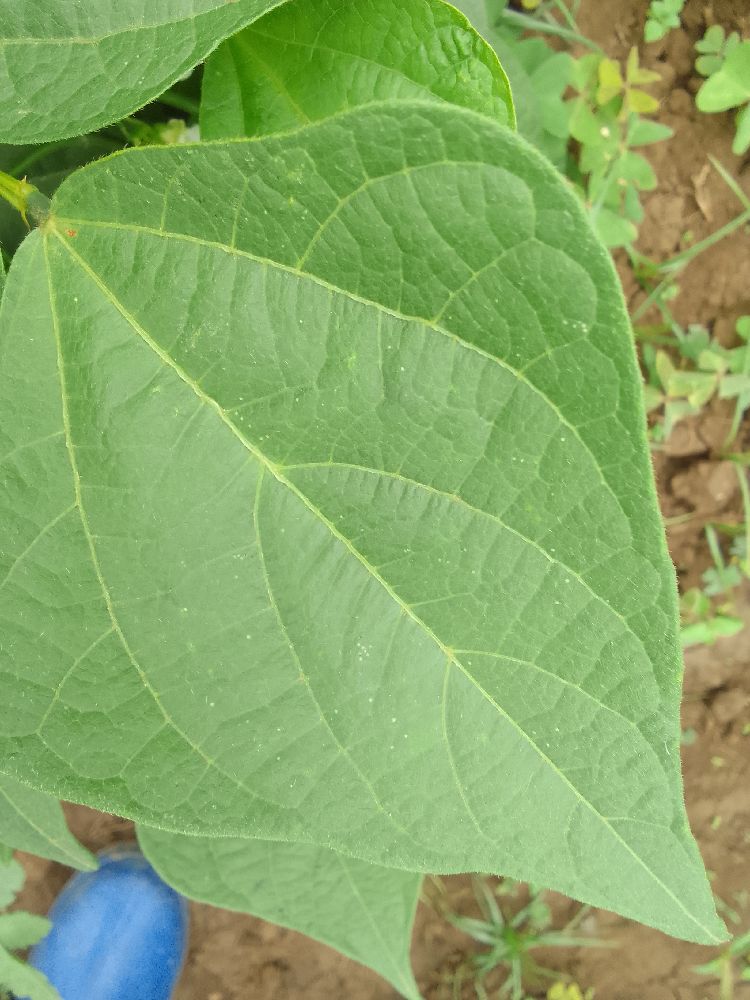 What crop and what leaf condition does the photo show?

common bean, healthy
